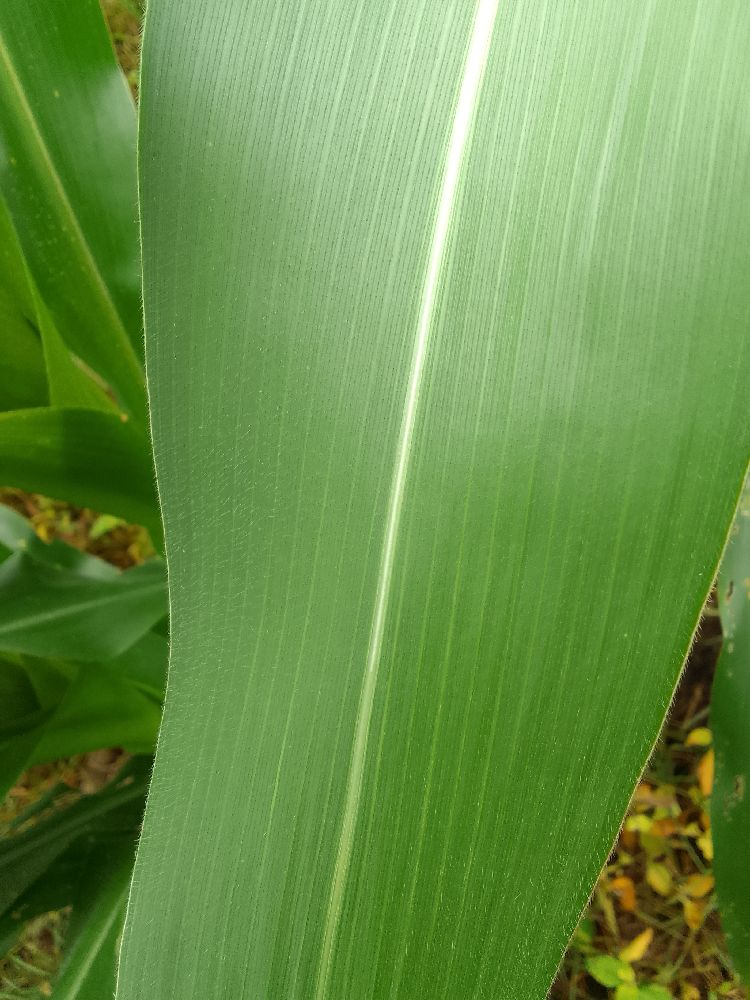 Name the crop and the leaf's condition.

maize, healthy
